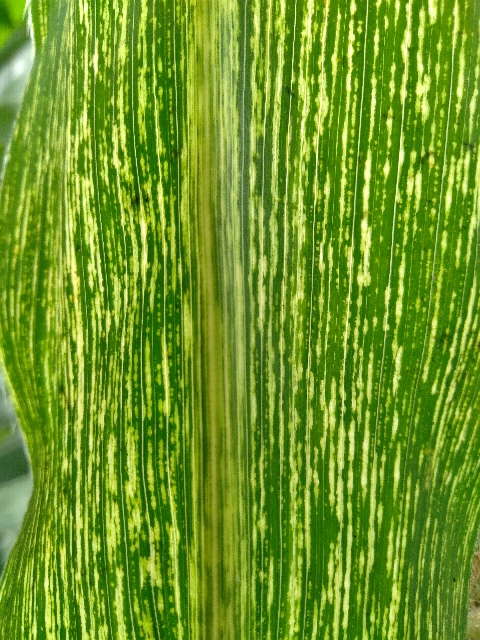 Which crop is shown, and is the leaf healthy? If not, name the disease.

maize, maize streak virus
